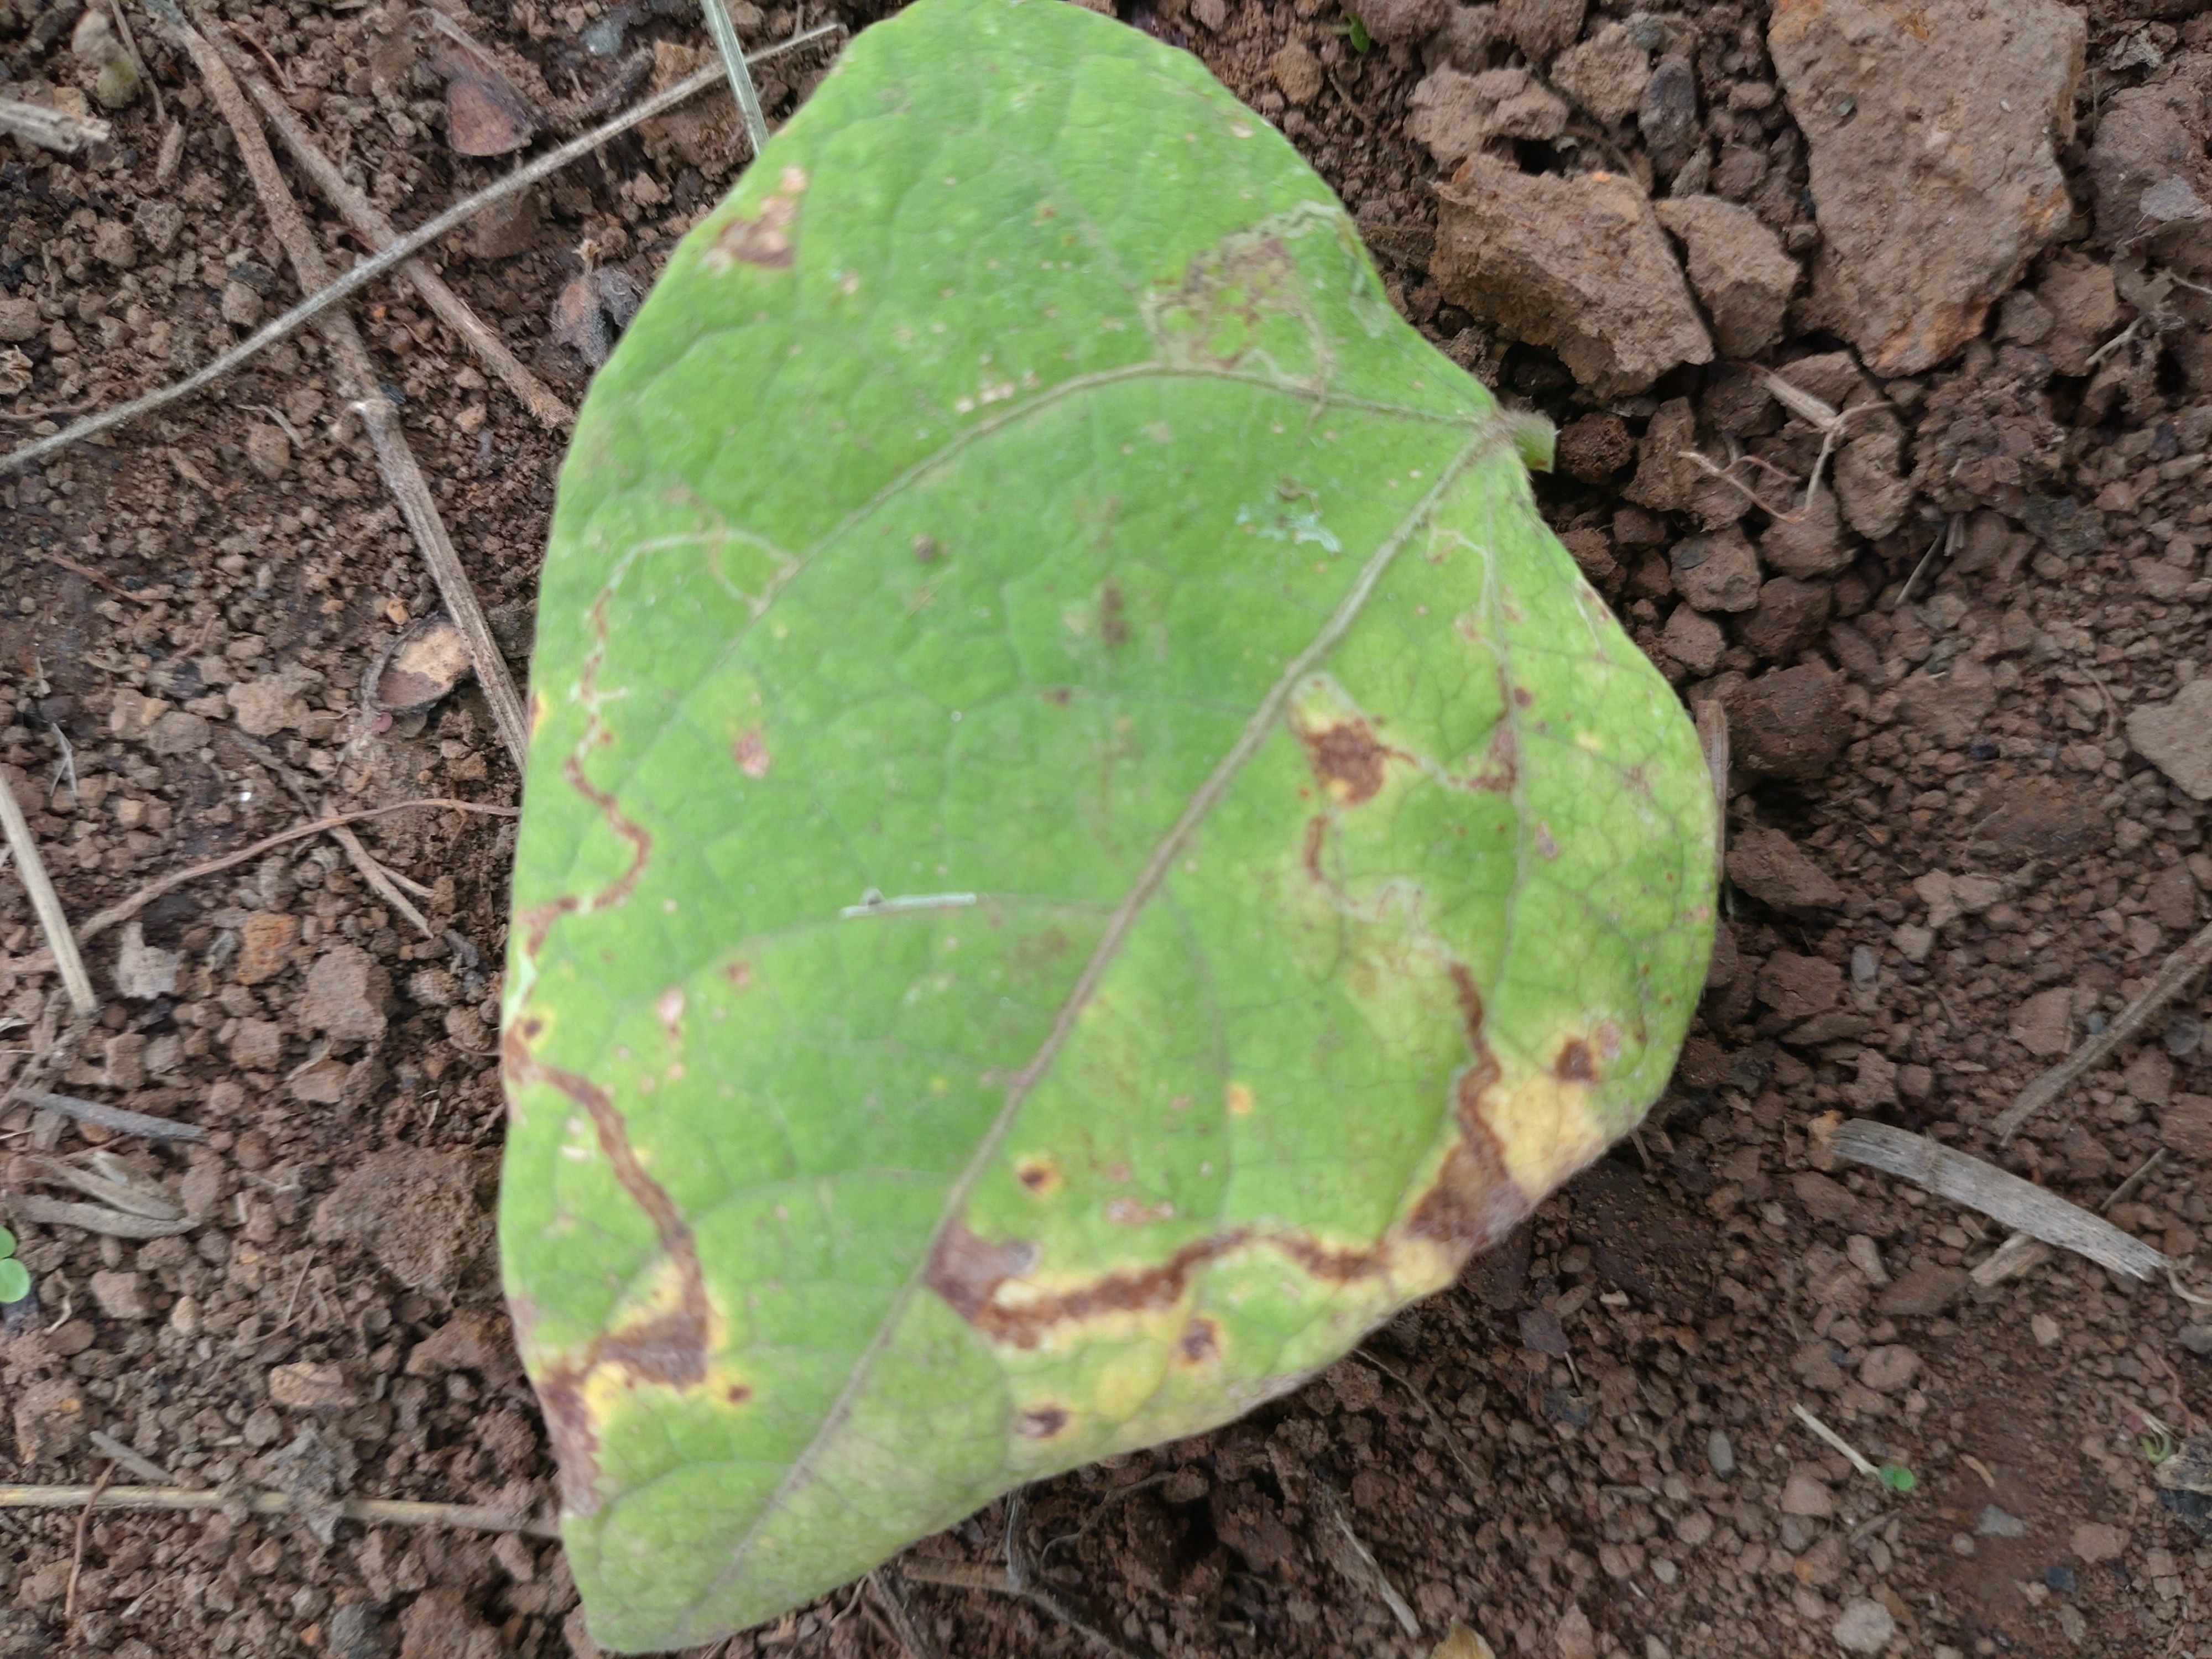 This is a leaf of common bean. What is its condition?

rust
